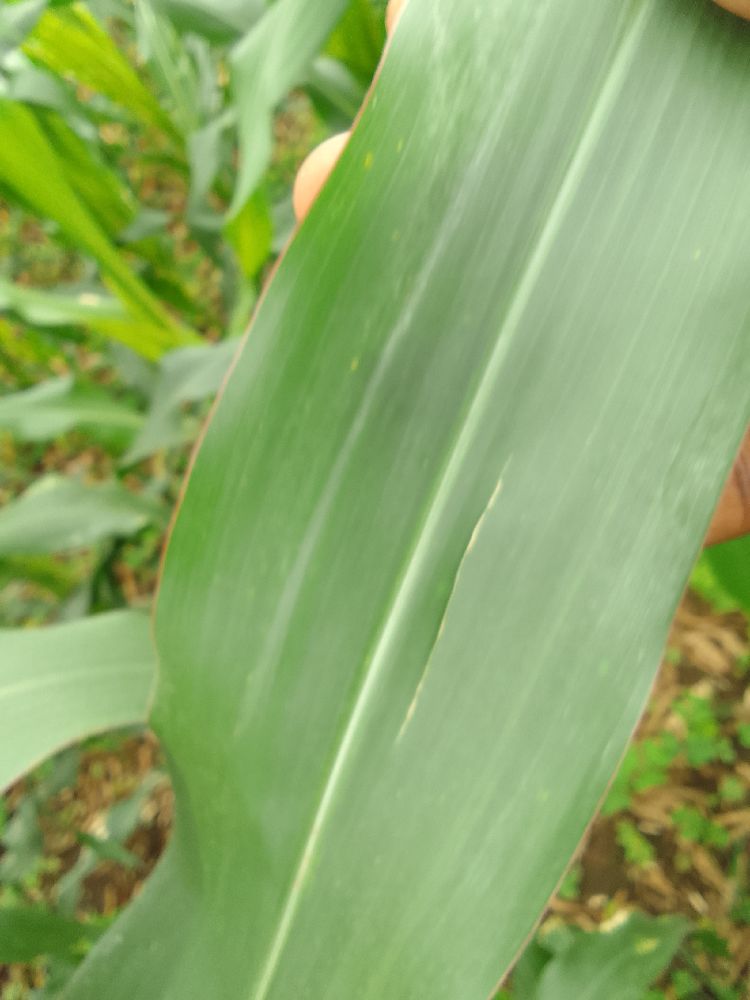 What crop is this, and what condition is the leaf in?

maize, healthy
